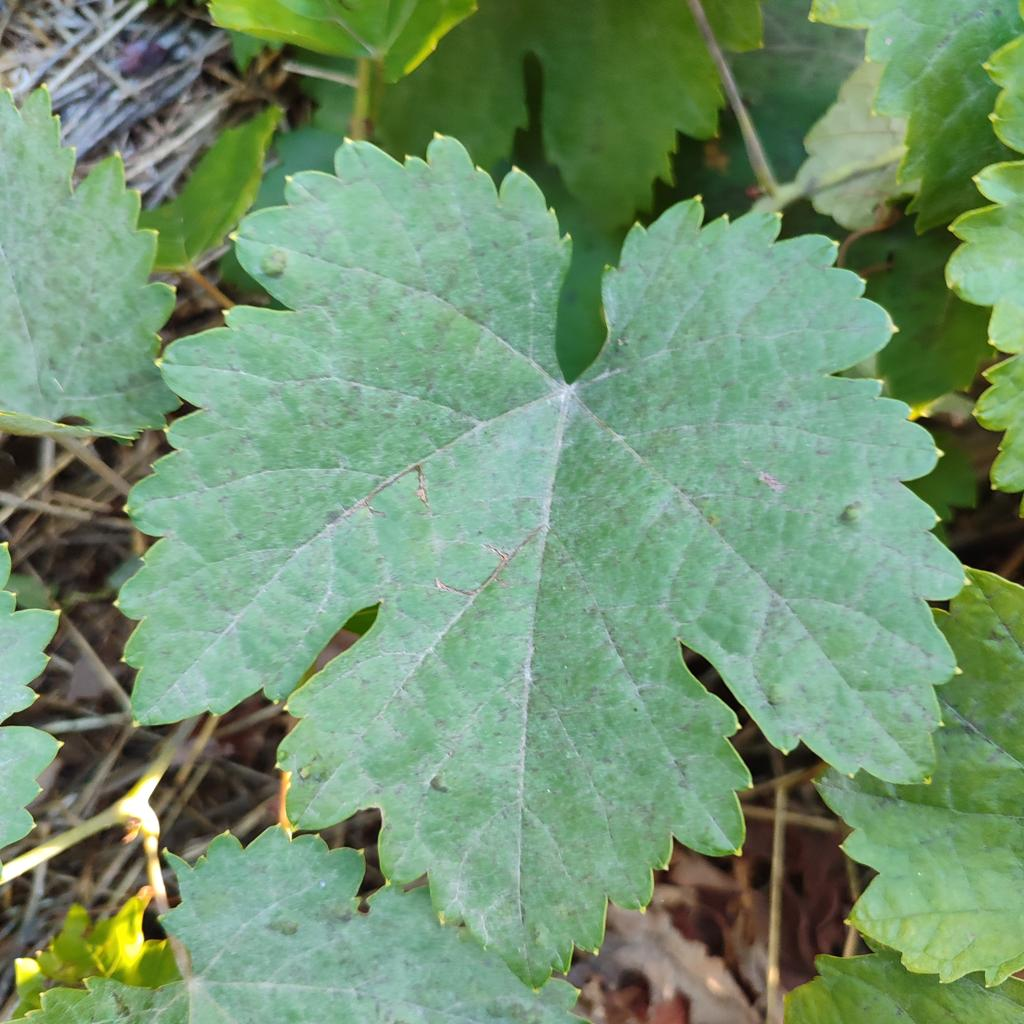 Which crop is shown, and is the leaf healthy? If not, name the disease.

grapevine, powdery mildew
